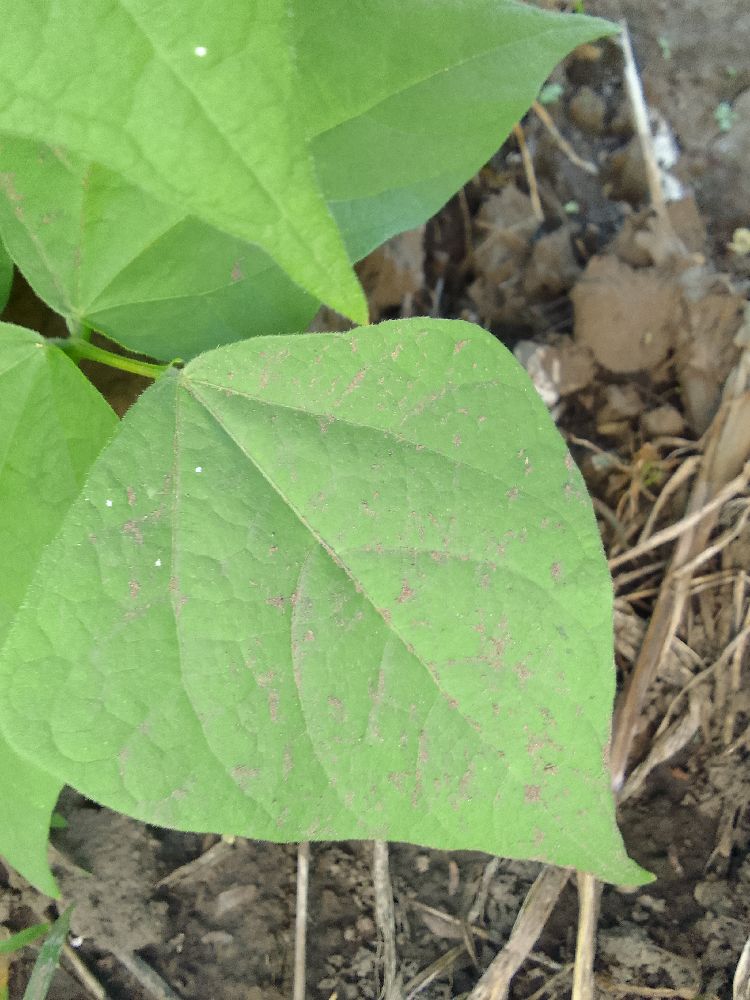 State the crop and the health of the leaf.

common bean, healthy
